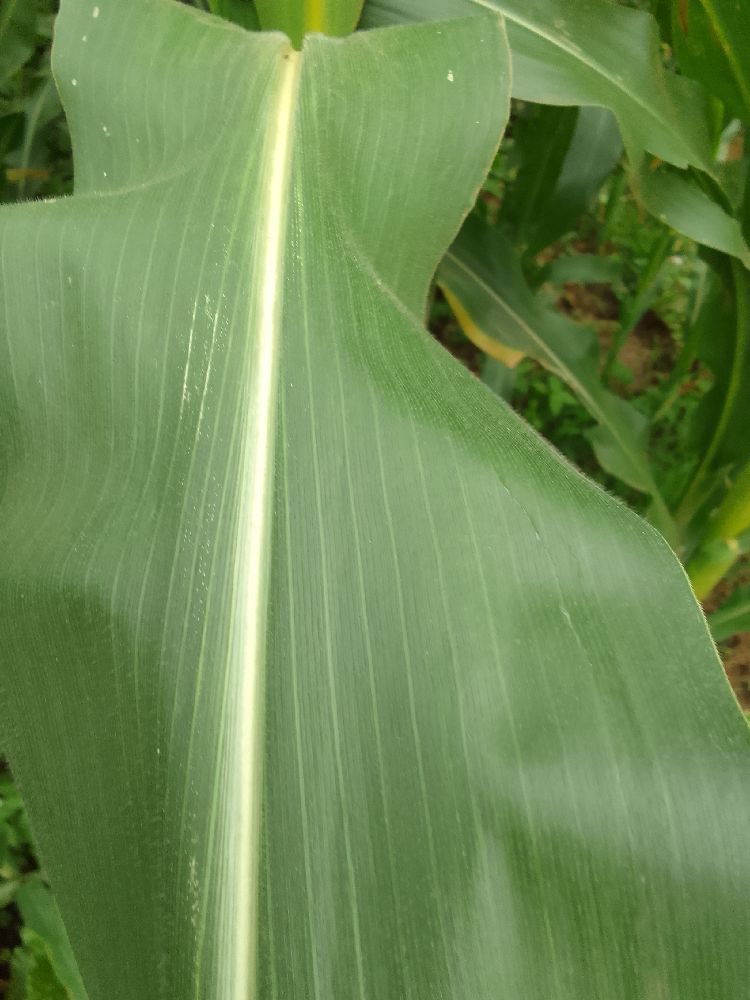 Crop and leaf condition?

maize, healthy
